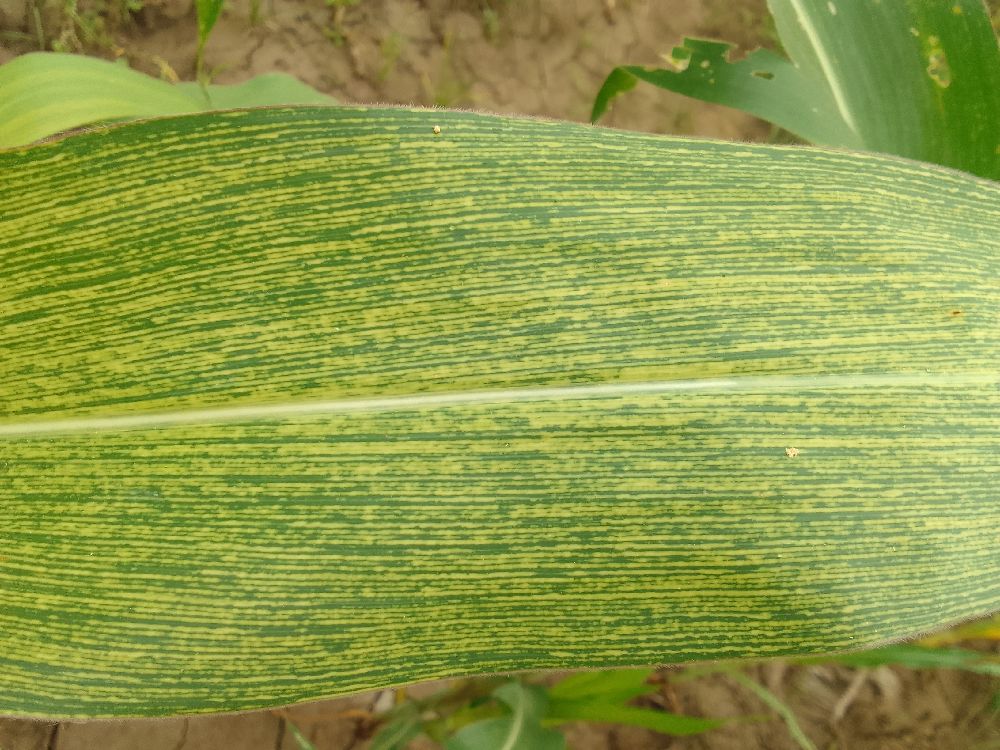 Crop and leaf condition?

maize, maize streak virus
